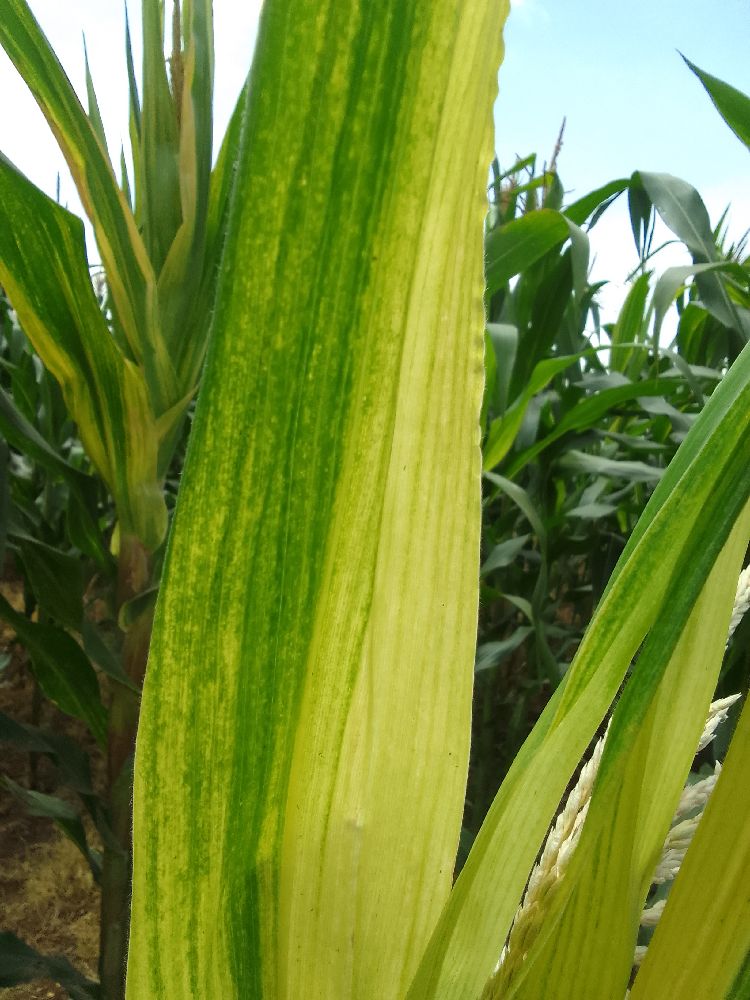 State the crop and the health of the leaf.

maize, maize lethal necrosis
